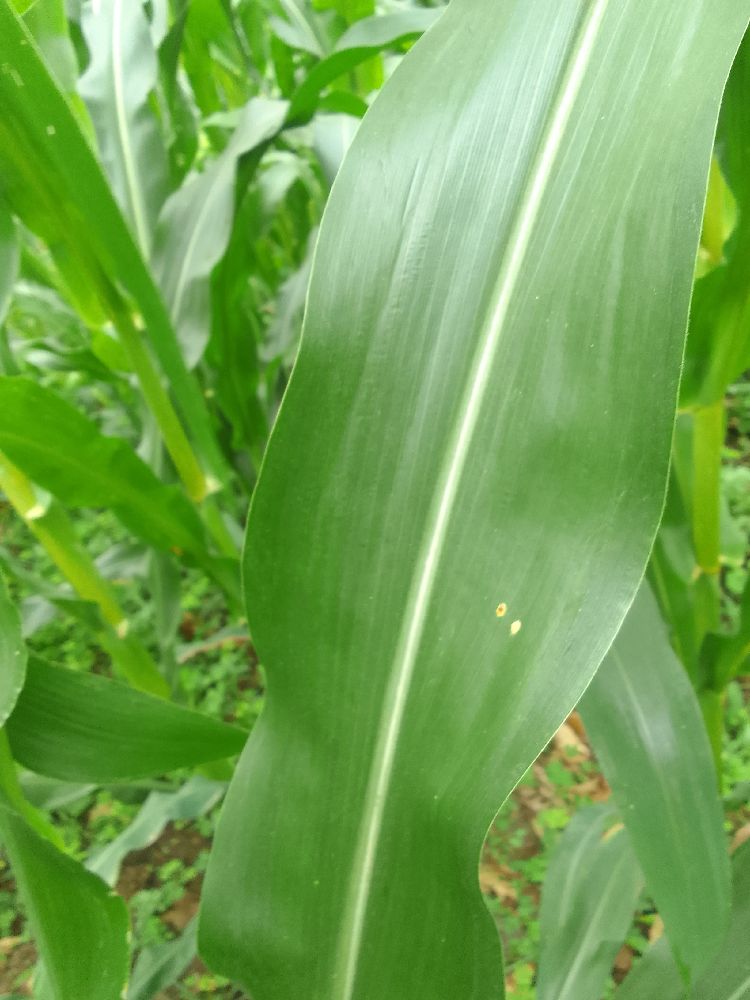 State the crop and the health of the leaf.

maize, healthy
